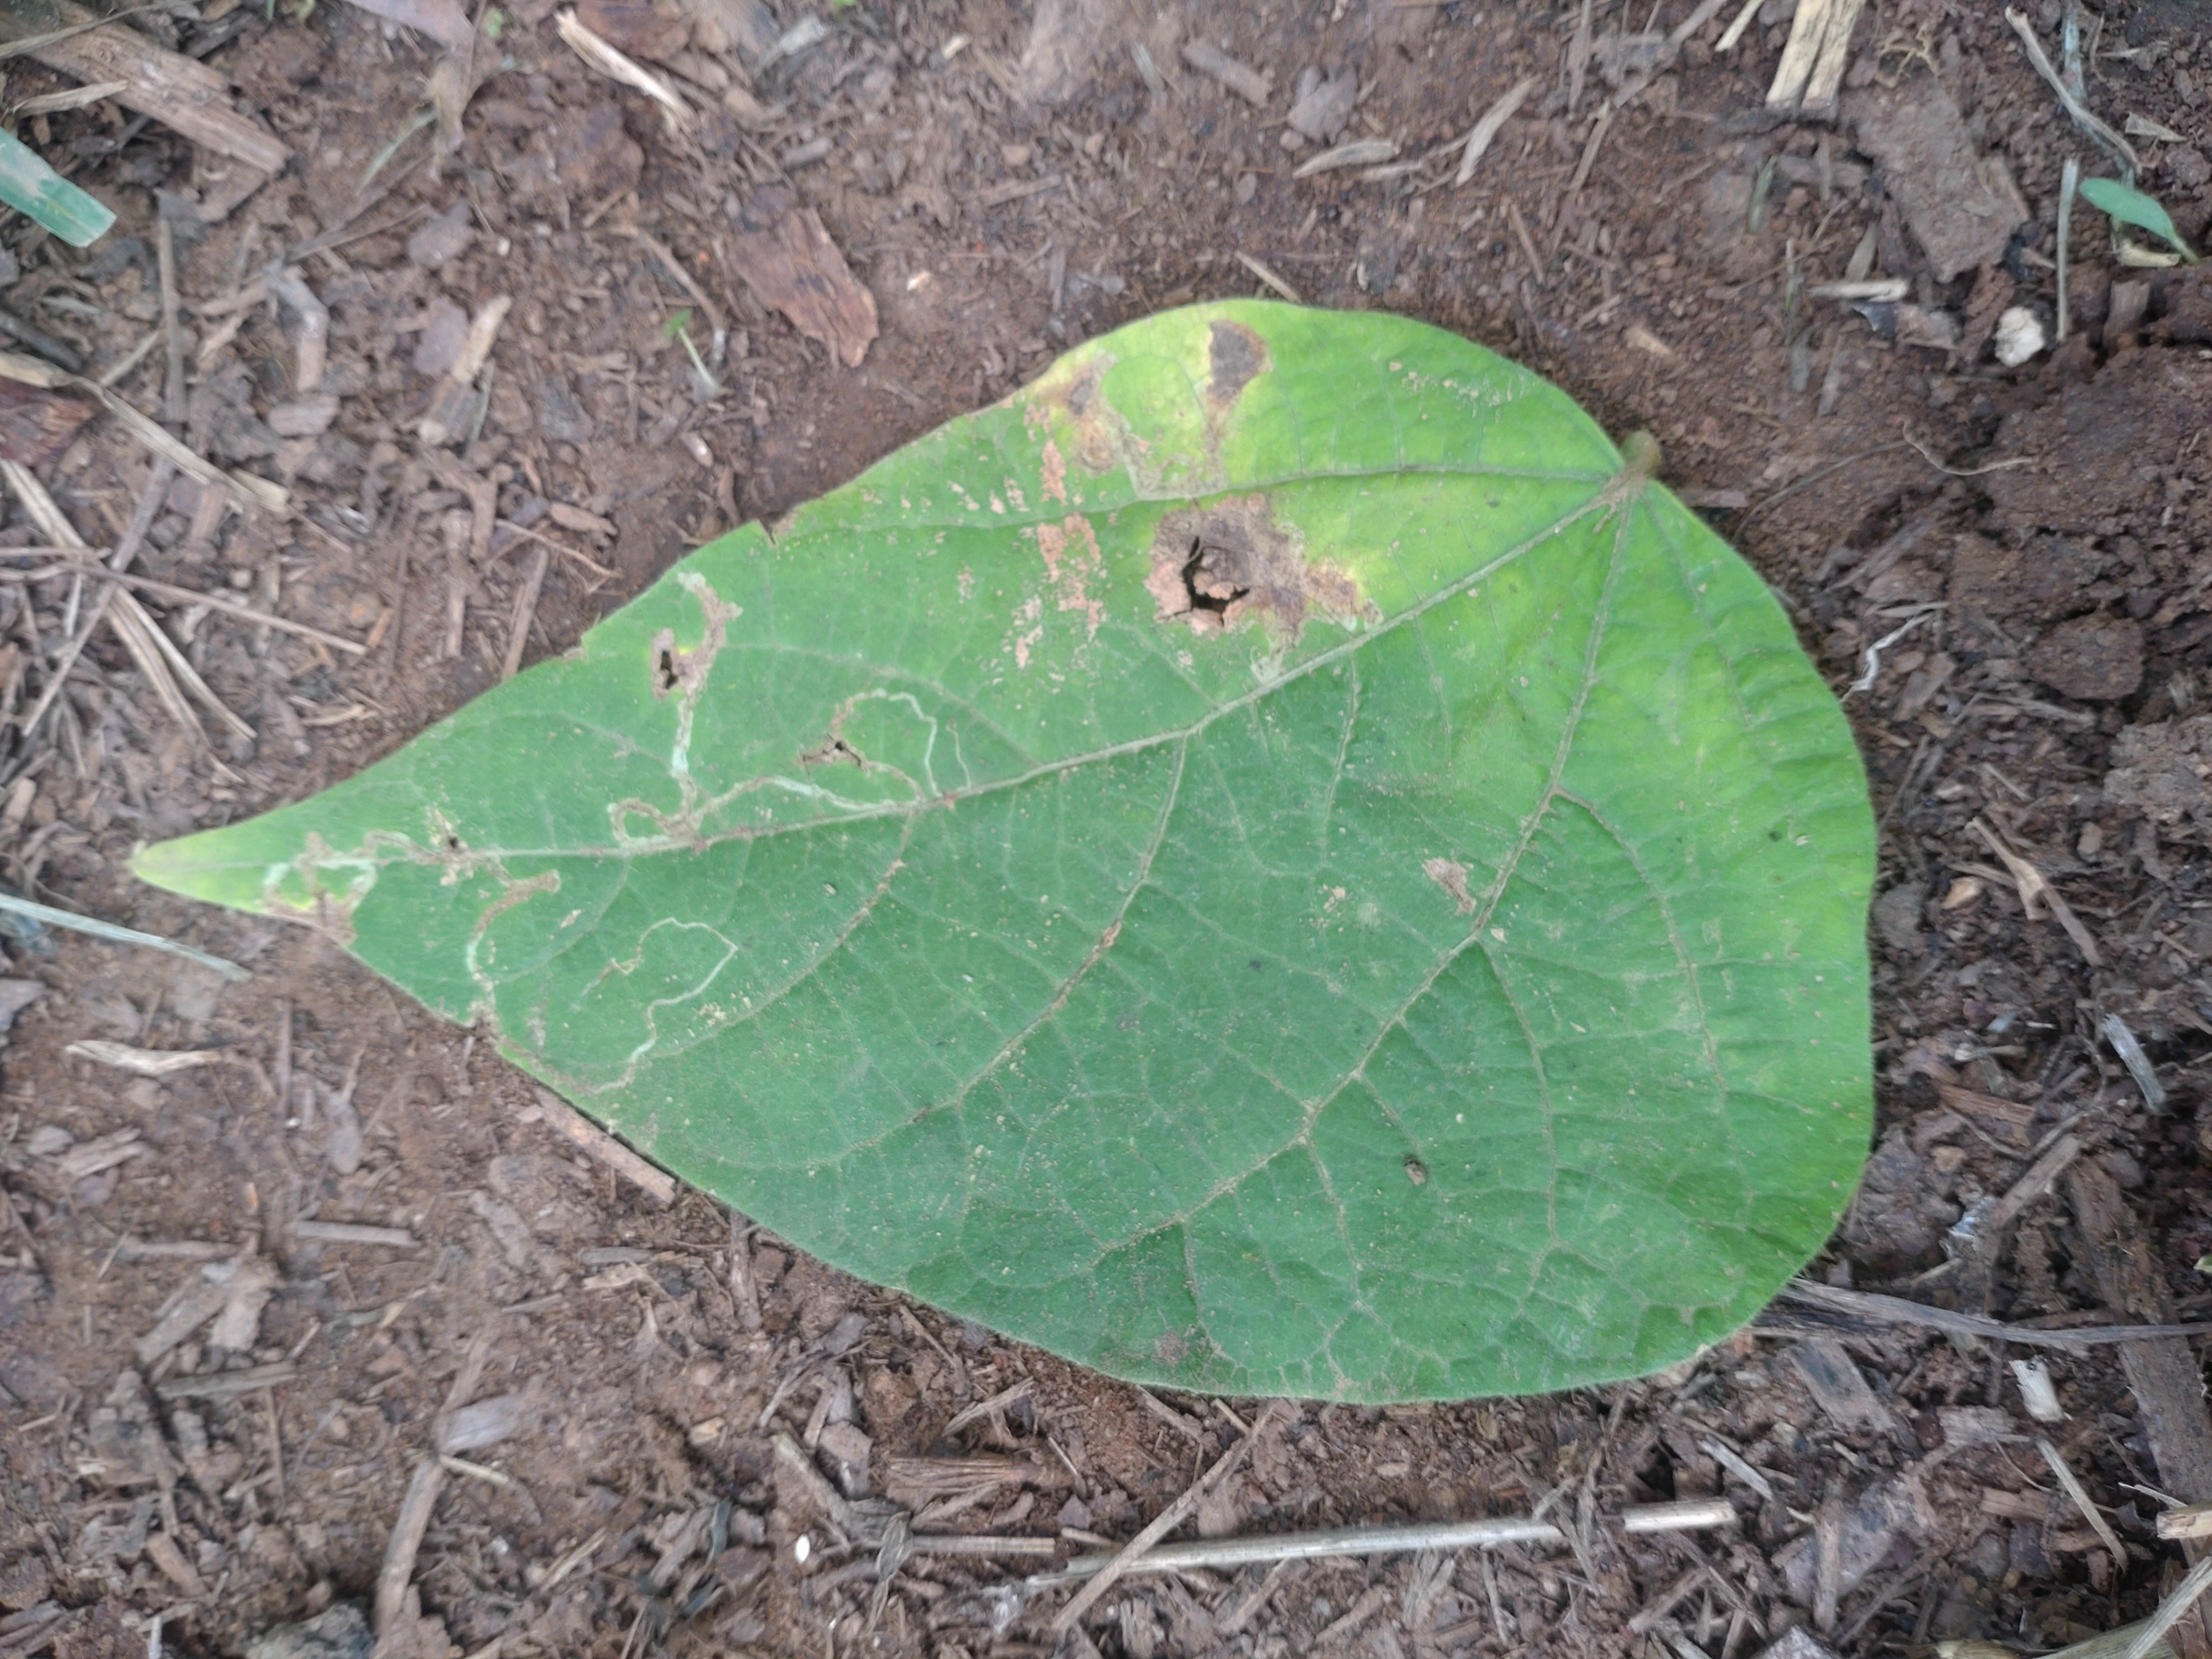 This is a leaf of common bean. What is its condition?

anthracnose
